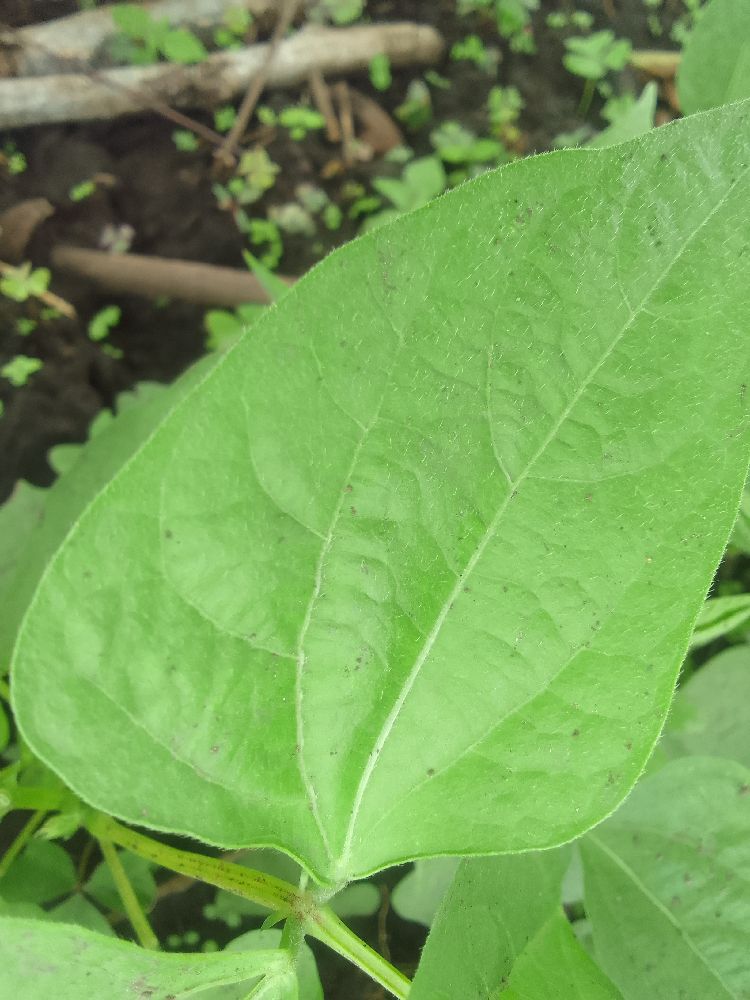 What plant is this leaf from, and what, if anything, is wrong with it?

common bean, healthy
